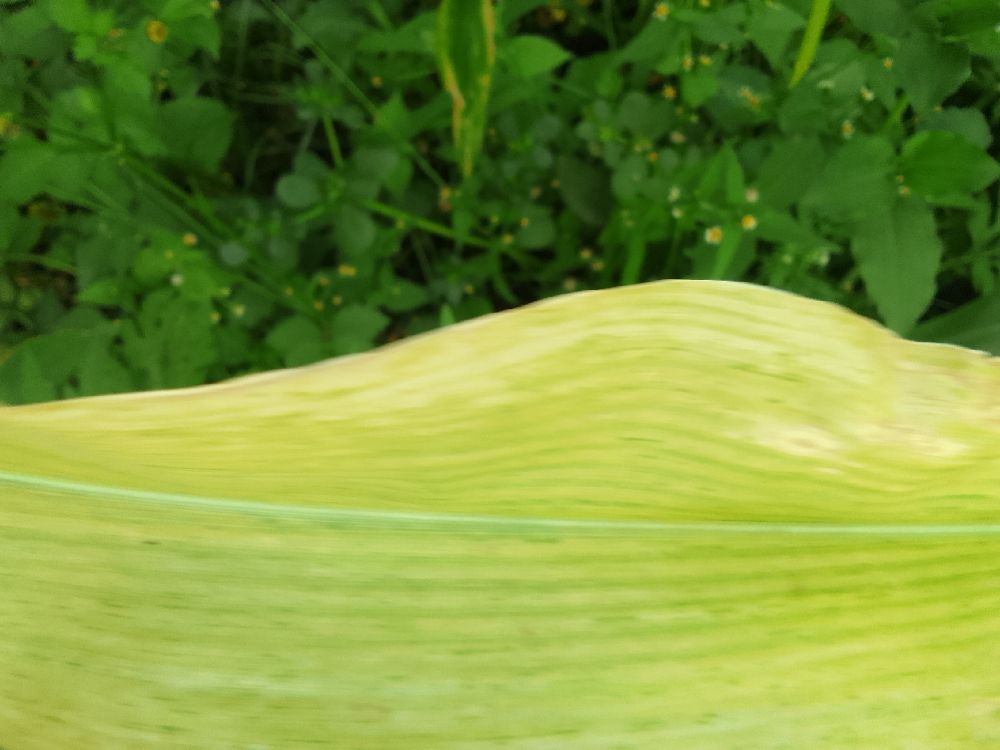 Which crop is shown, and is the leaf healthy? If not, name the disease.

maize, maize lethal necrosis
